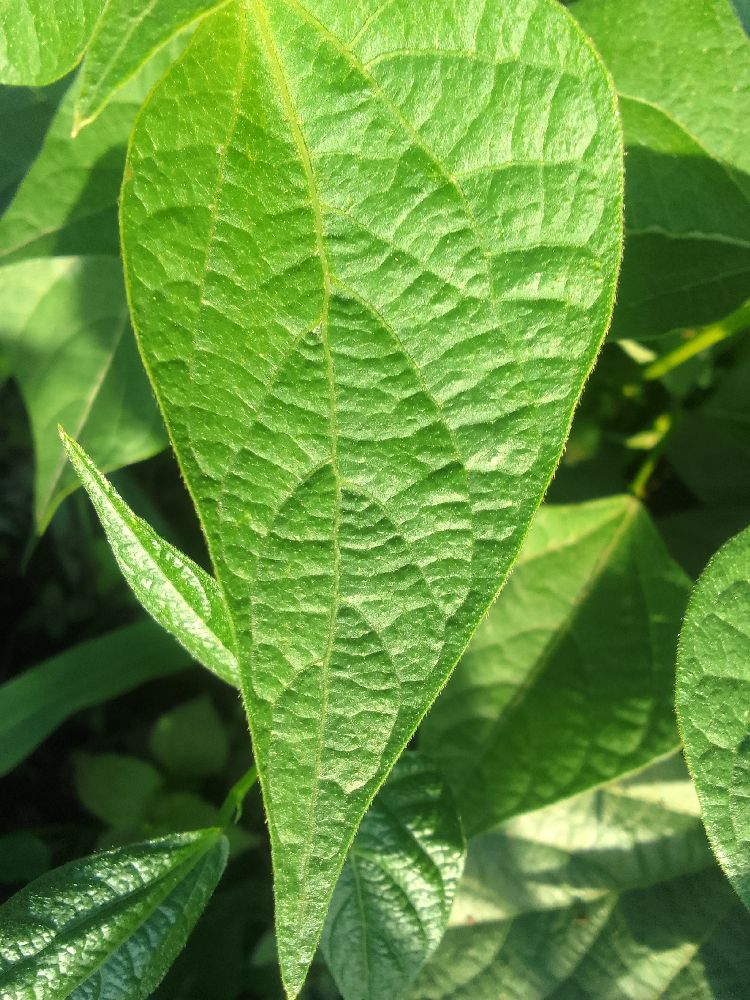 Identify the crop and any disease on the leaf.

common bean, healthy
